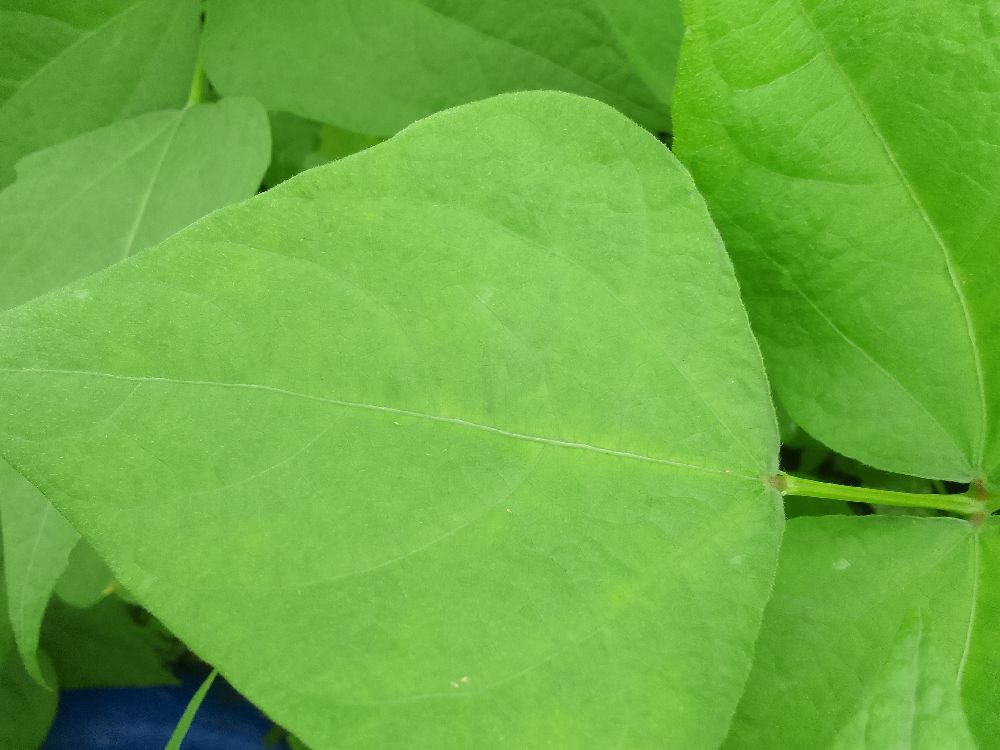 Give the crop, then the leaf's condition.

common bean, healthy
